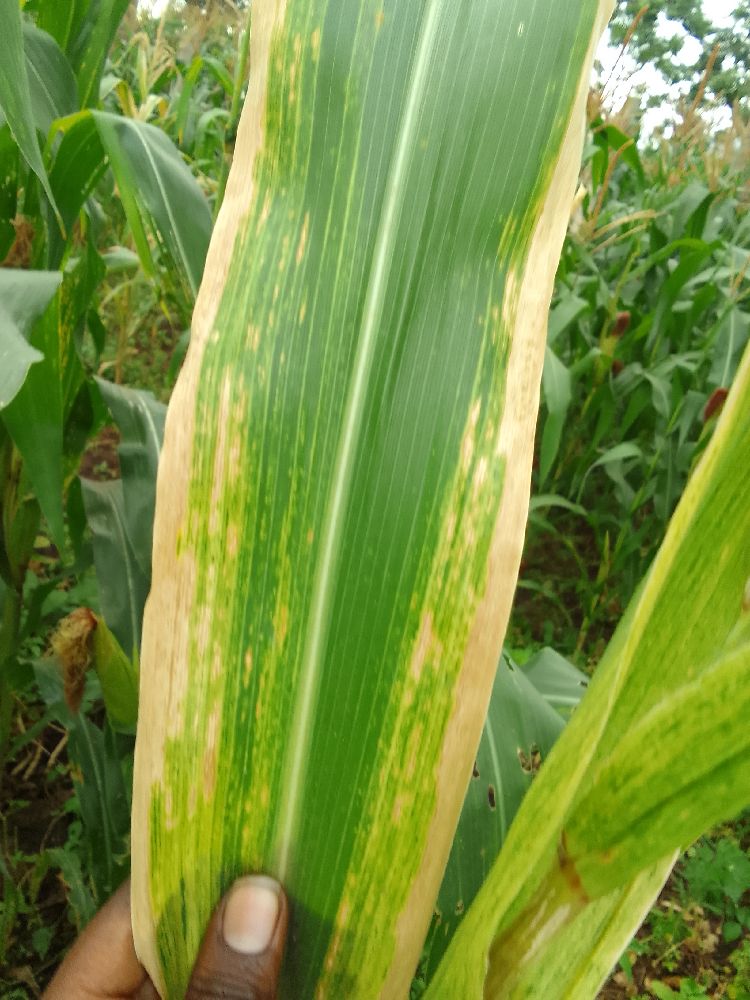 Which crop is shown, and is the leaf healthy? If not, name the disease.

maize, maize lethal necrosis
